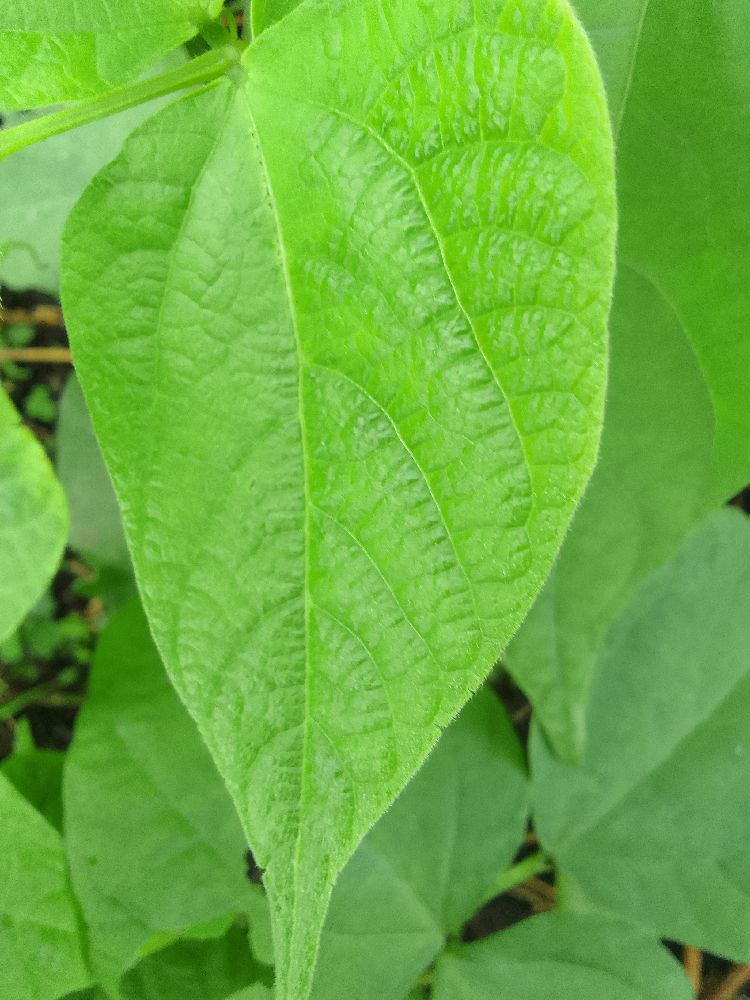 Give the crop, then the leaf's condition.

common bean, healthy
